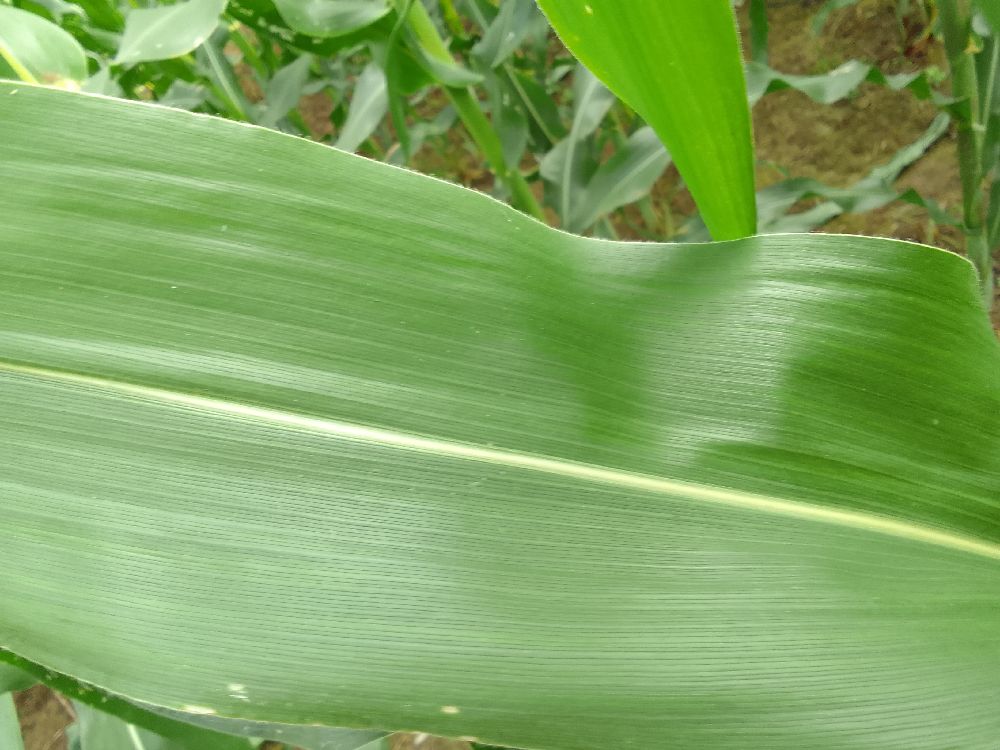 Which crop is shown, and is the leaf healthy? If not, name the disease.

maize, healthy
